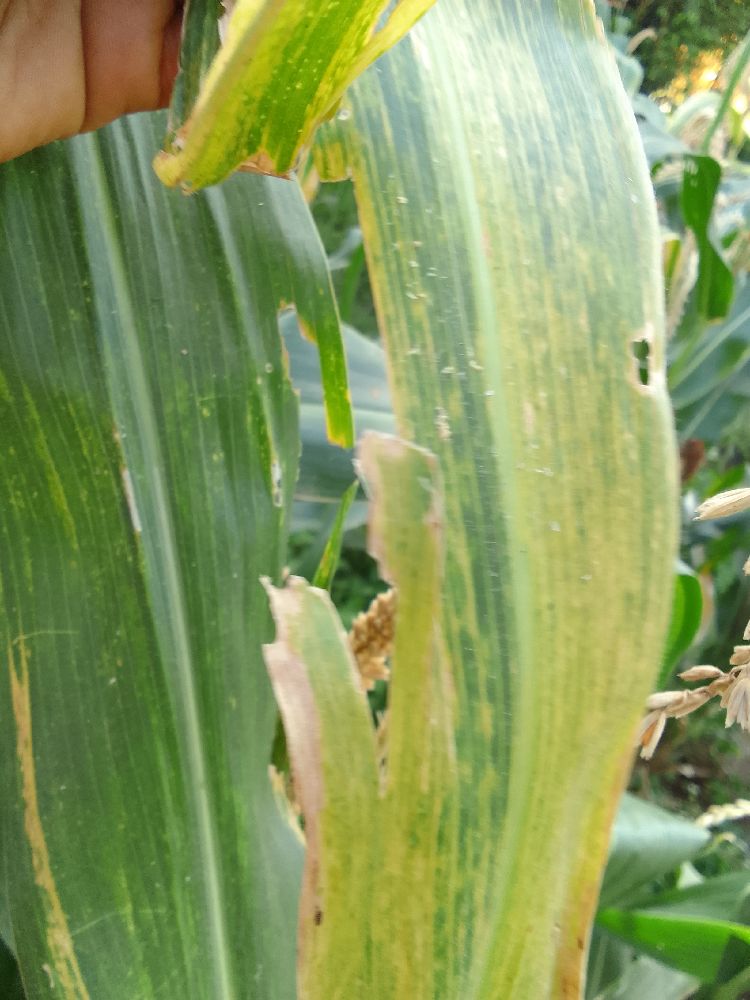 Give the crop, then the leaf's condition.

maize, maize lethal necrosis
